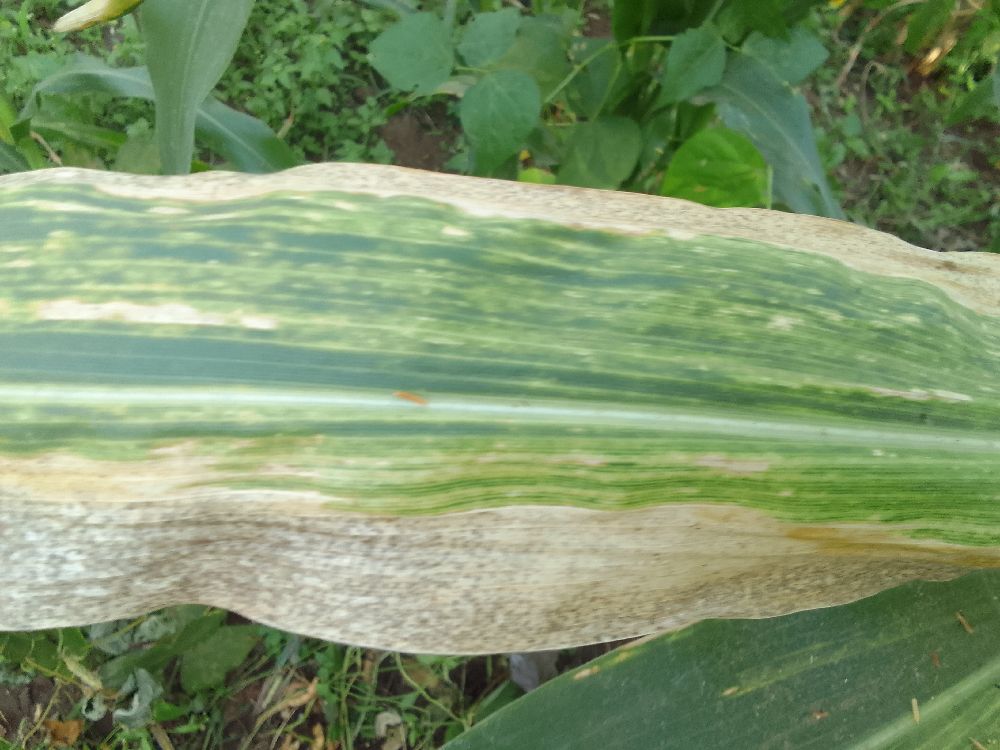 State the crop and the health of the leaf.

maize, maize lethal necrosis
